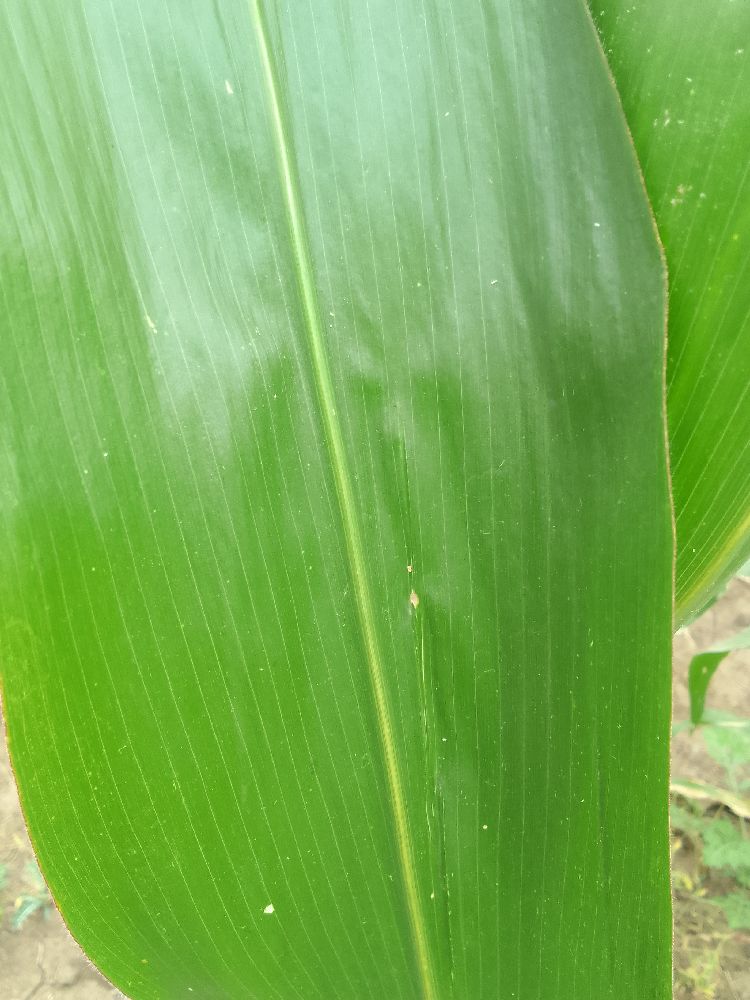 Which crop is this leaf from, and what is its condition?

maize, healthy
